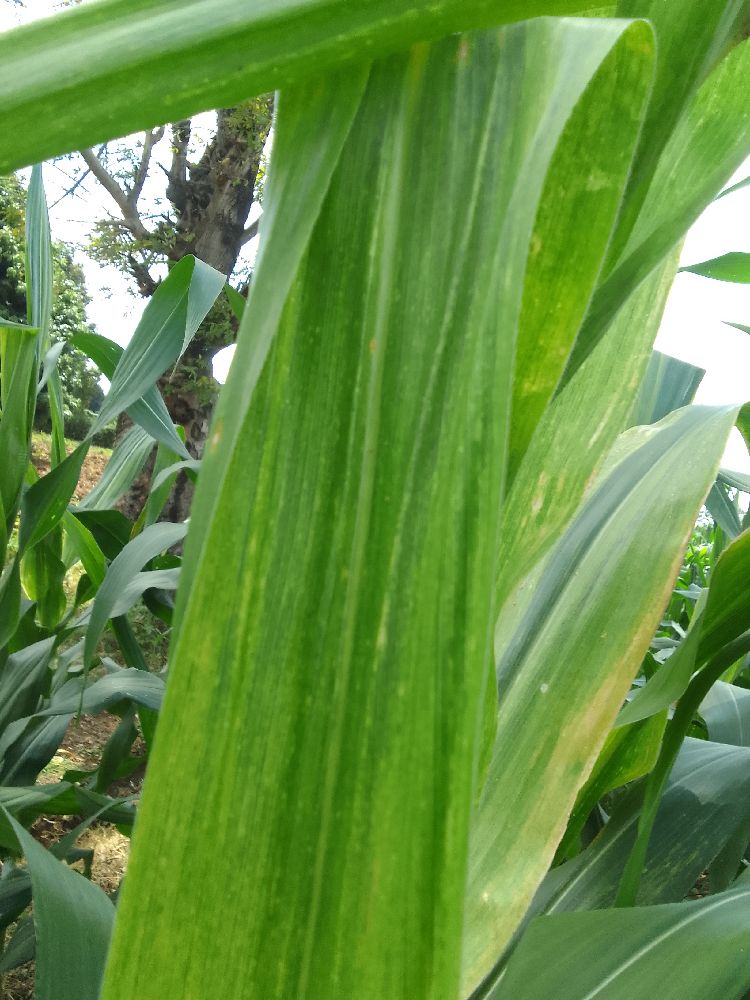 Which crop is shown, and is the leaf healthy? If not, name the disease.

maize, maize lethal necrosis
